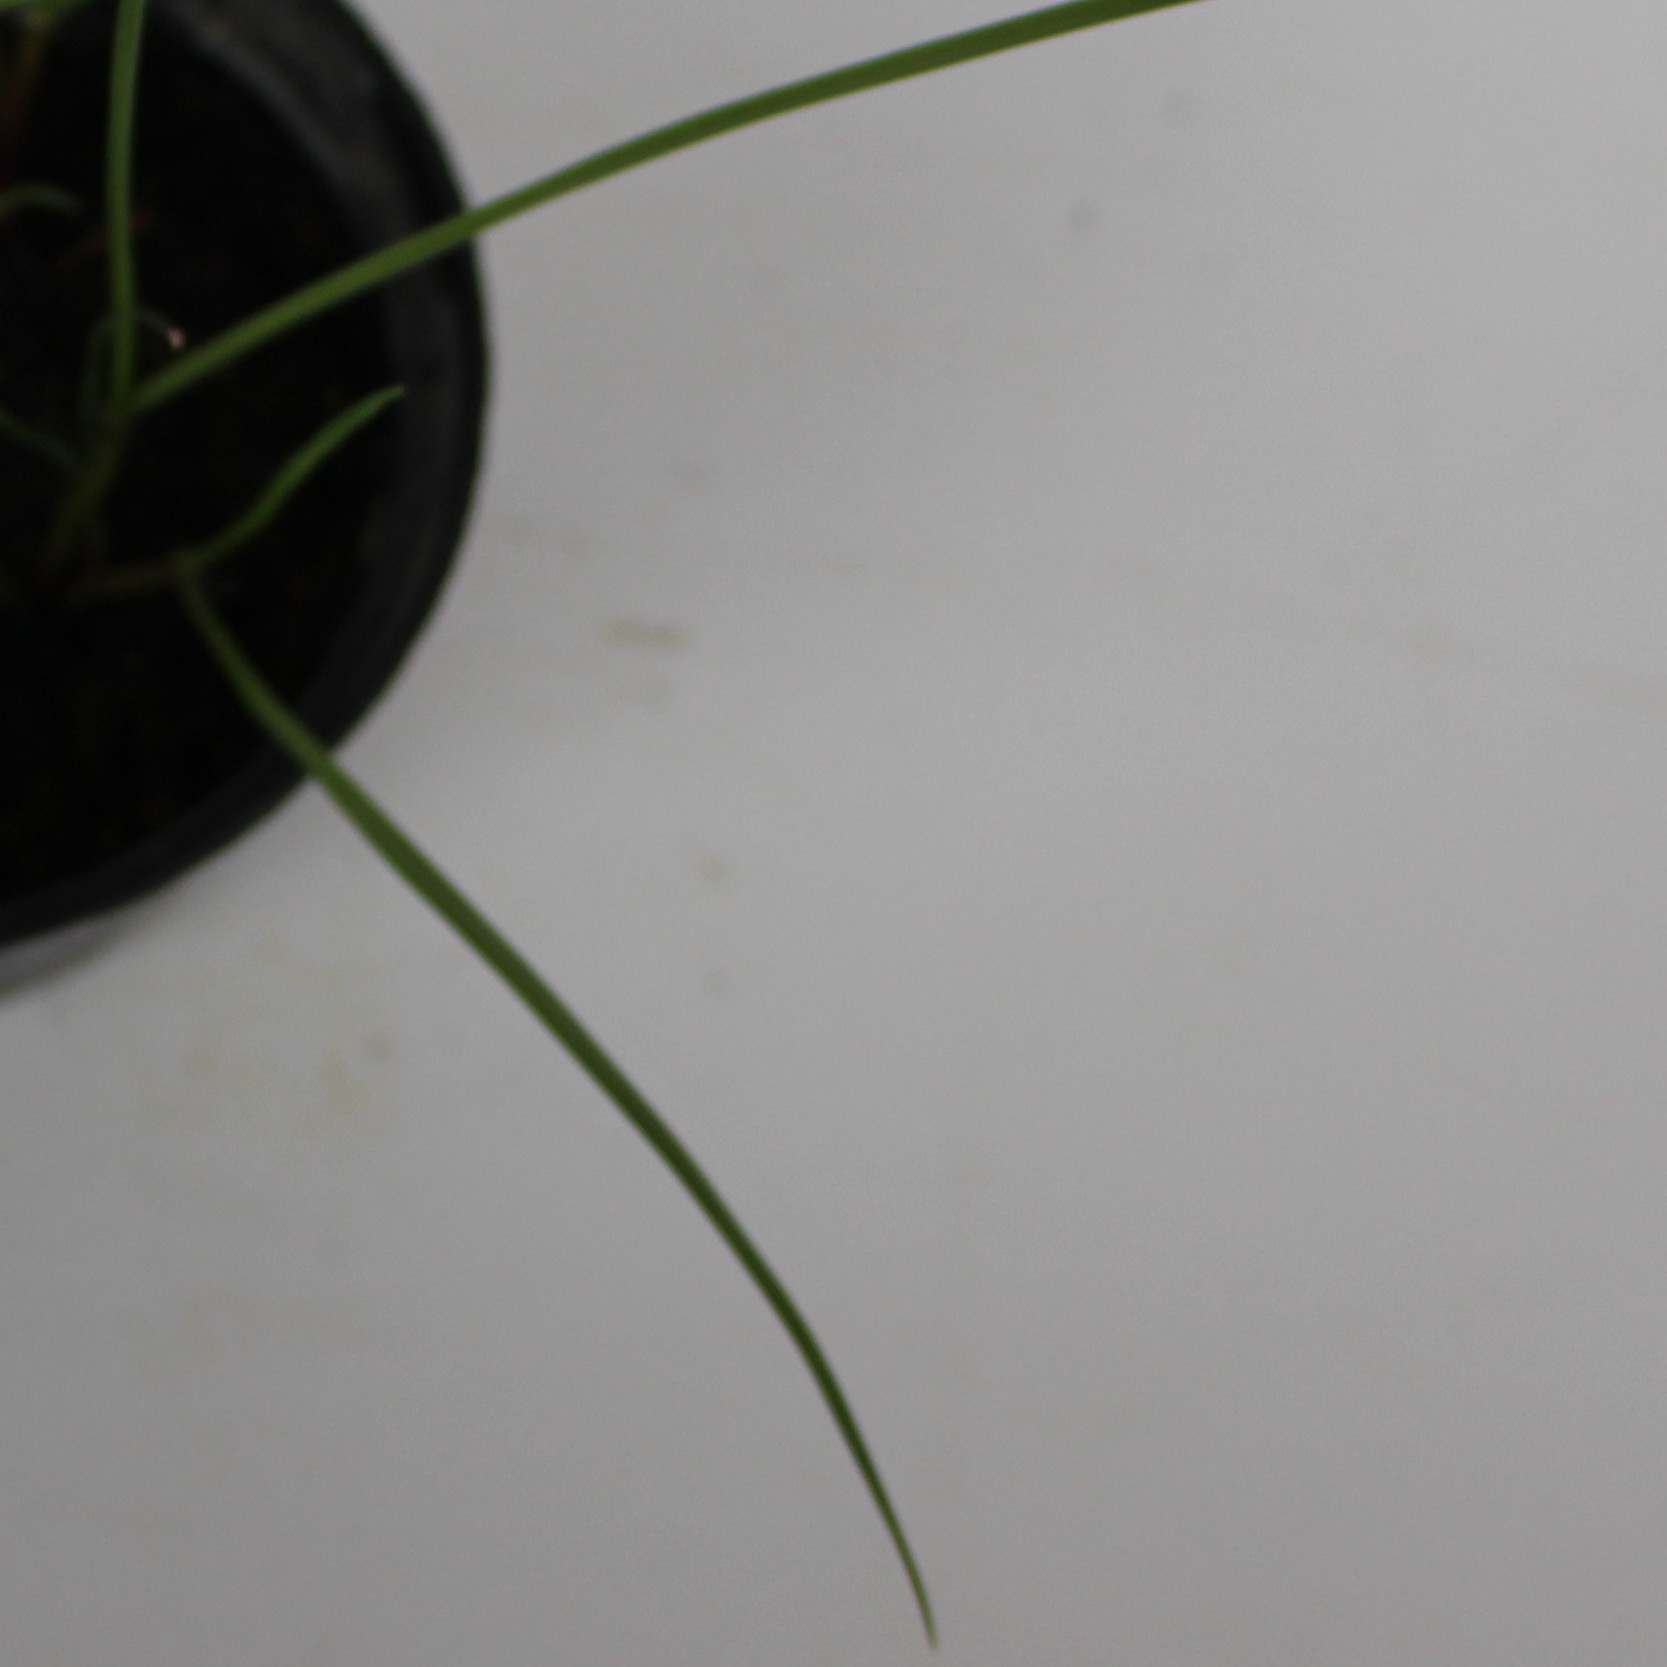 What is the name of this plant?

Lolium multiflorum
